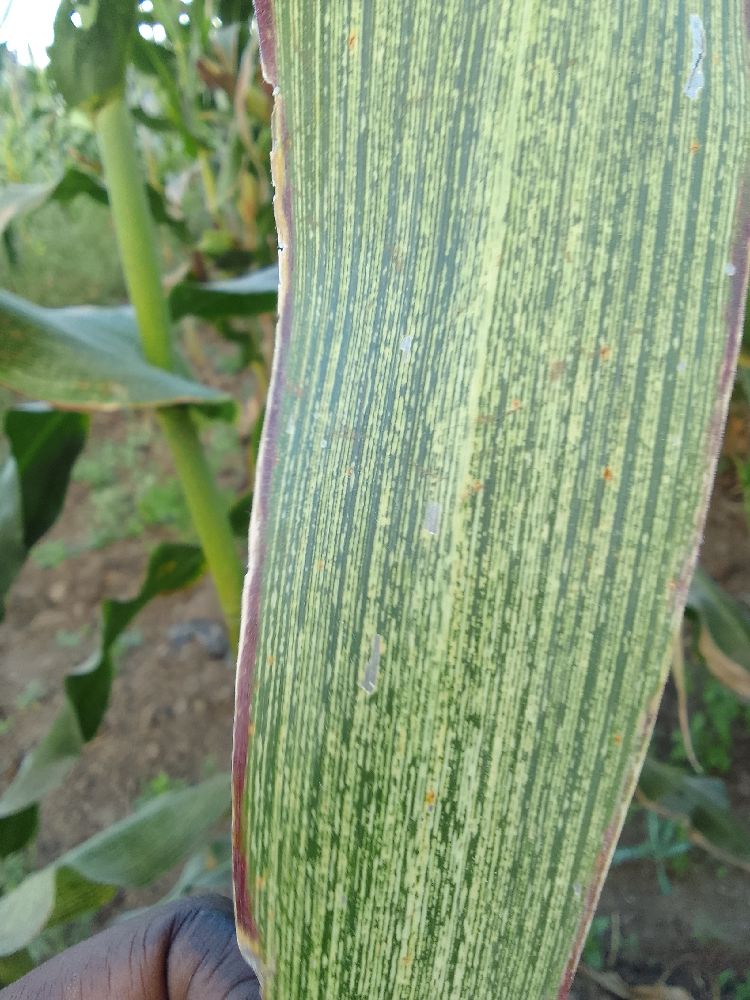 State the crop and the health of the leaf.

maize, maize streak virus
